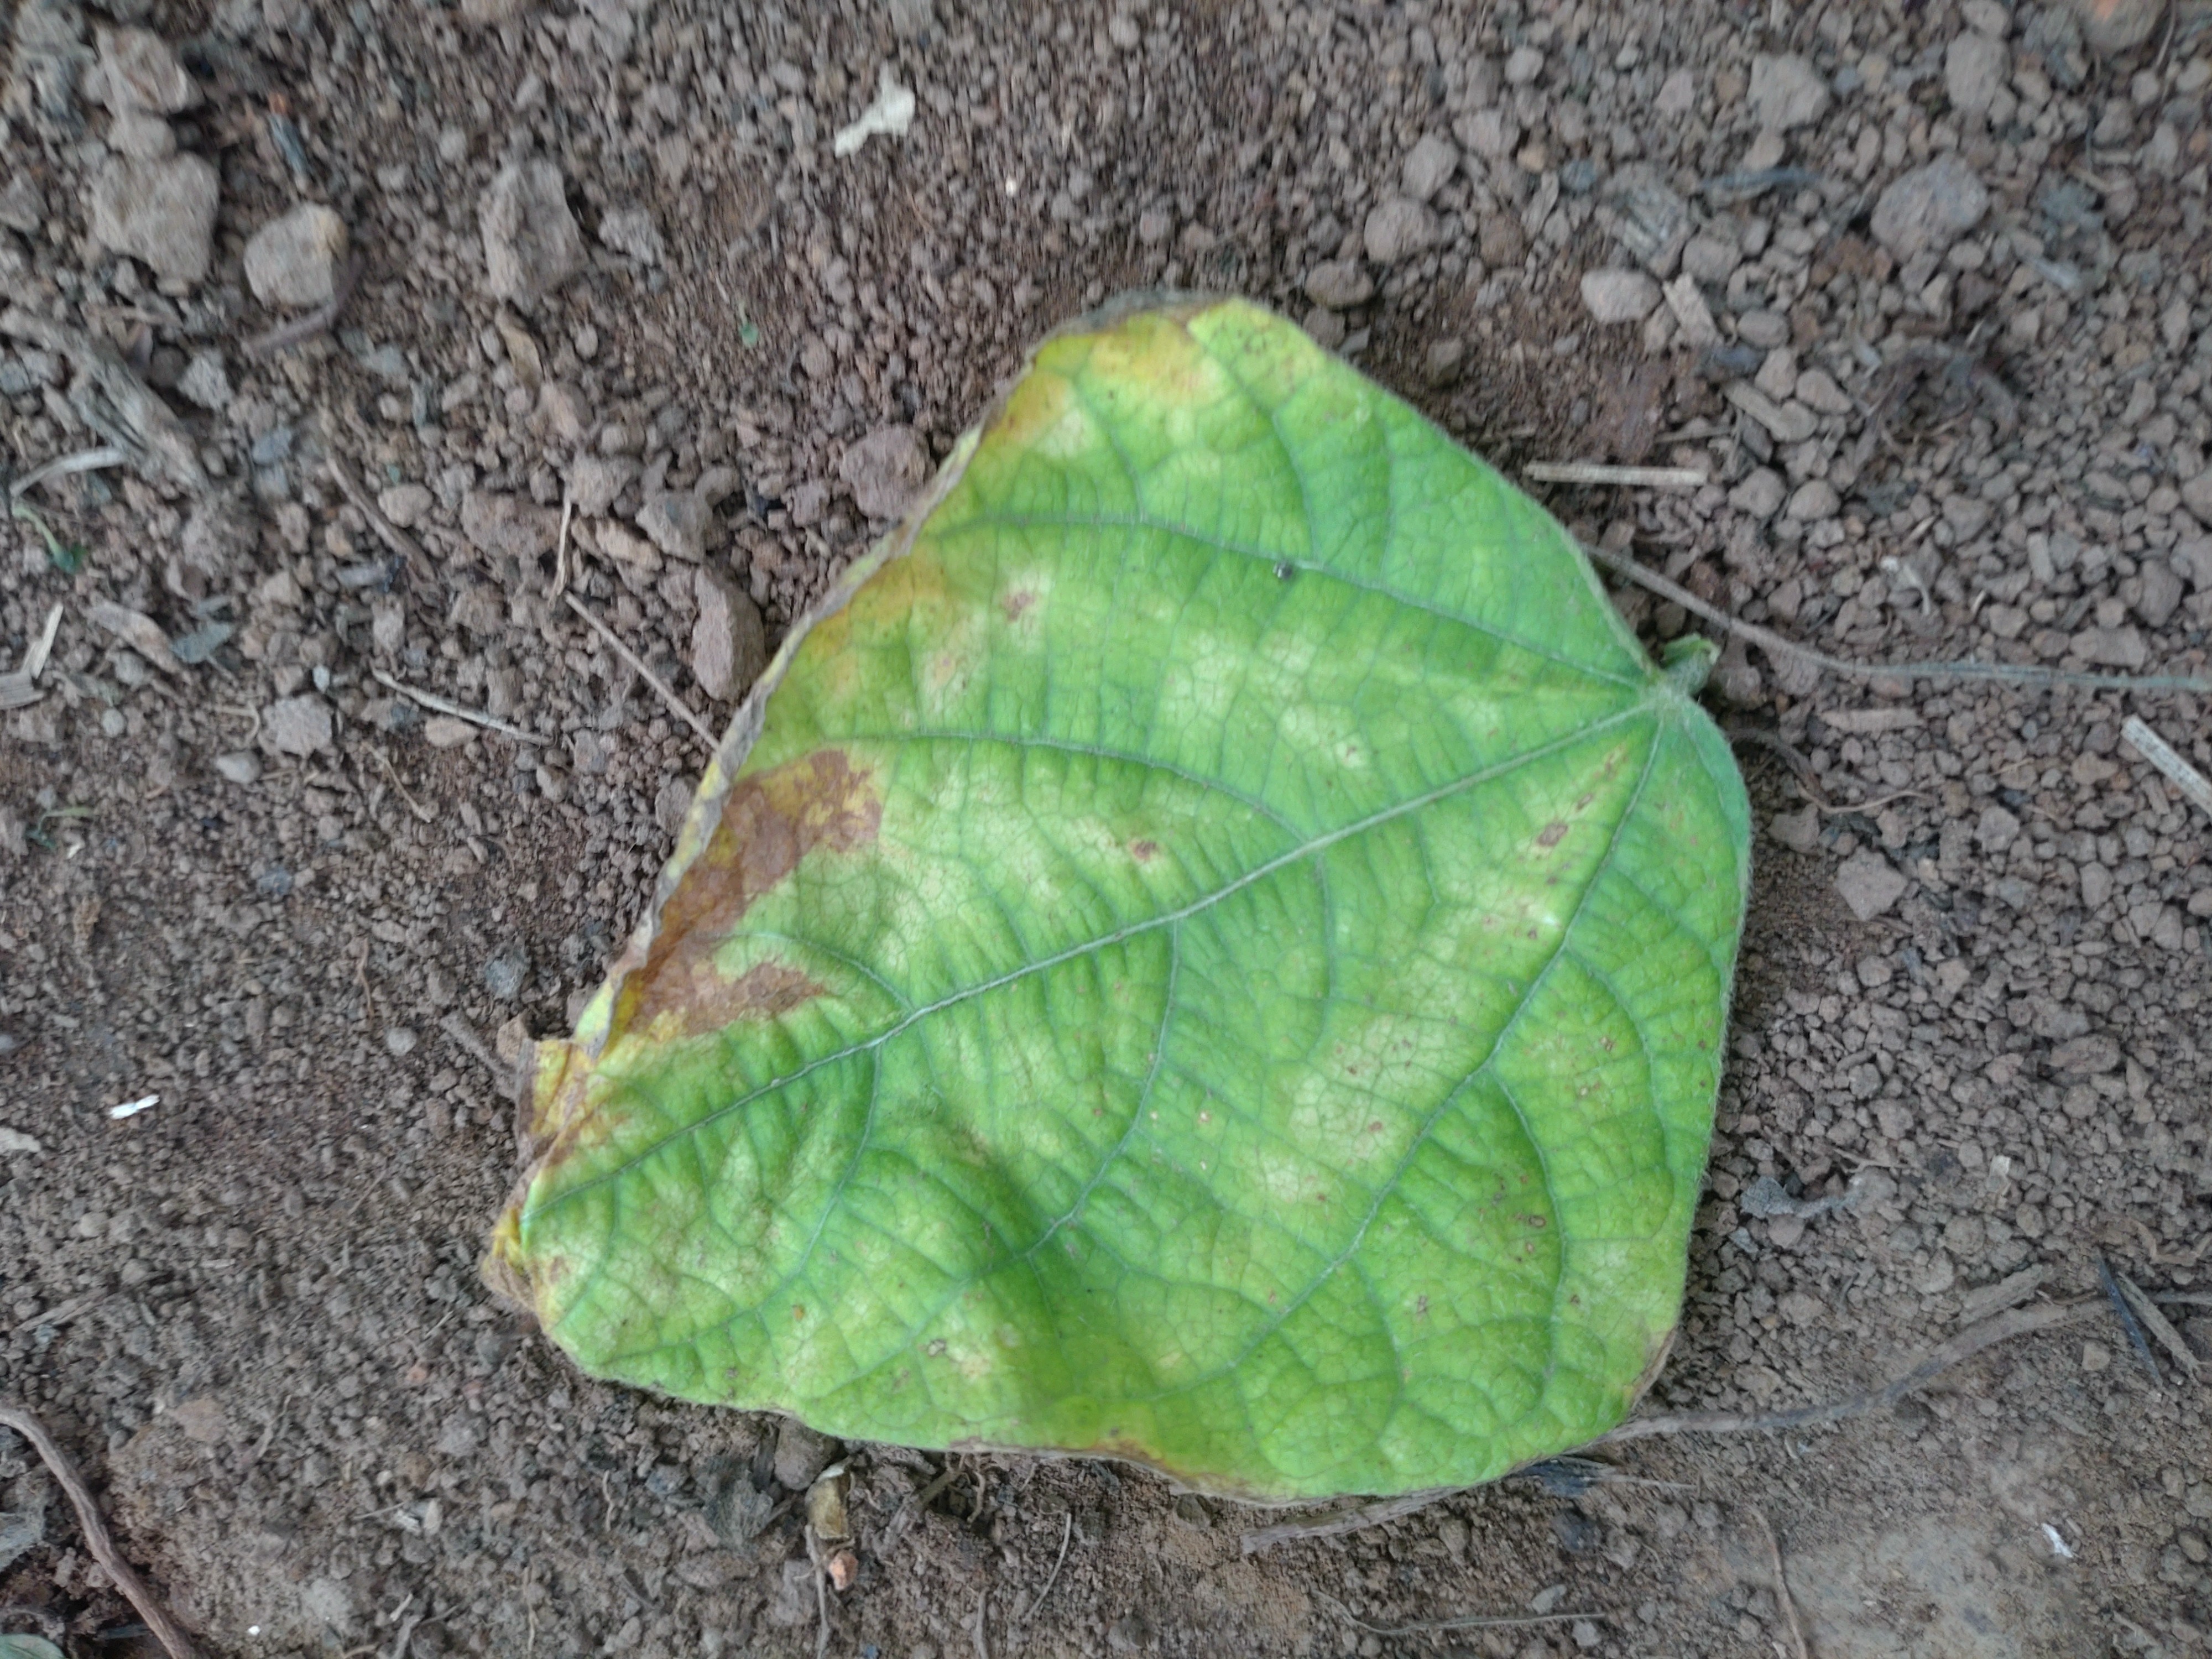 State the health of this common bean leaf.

anthracnose
